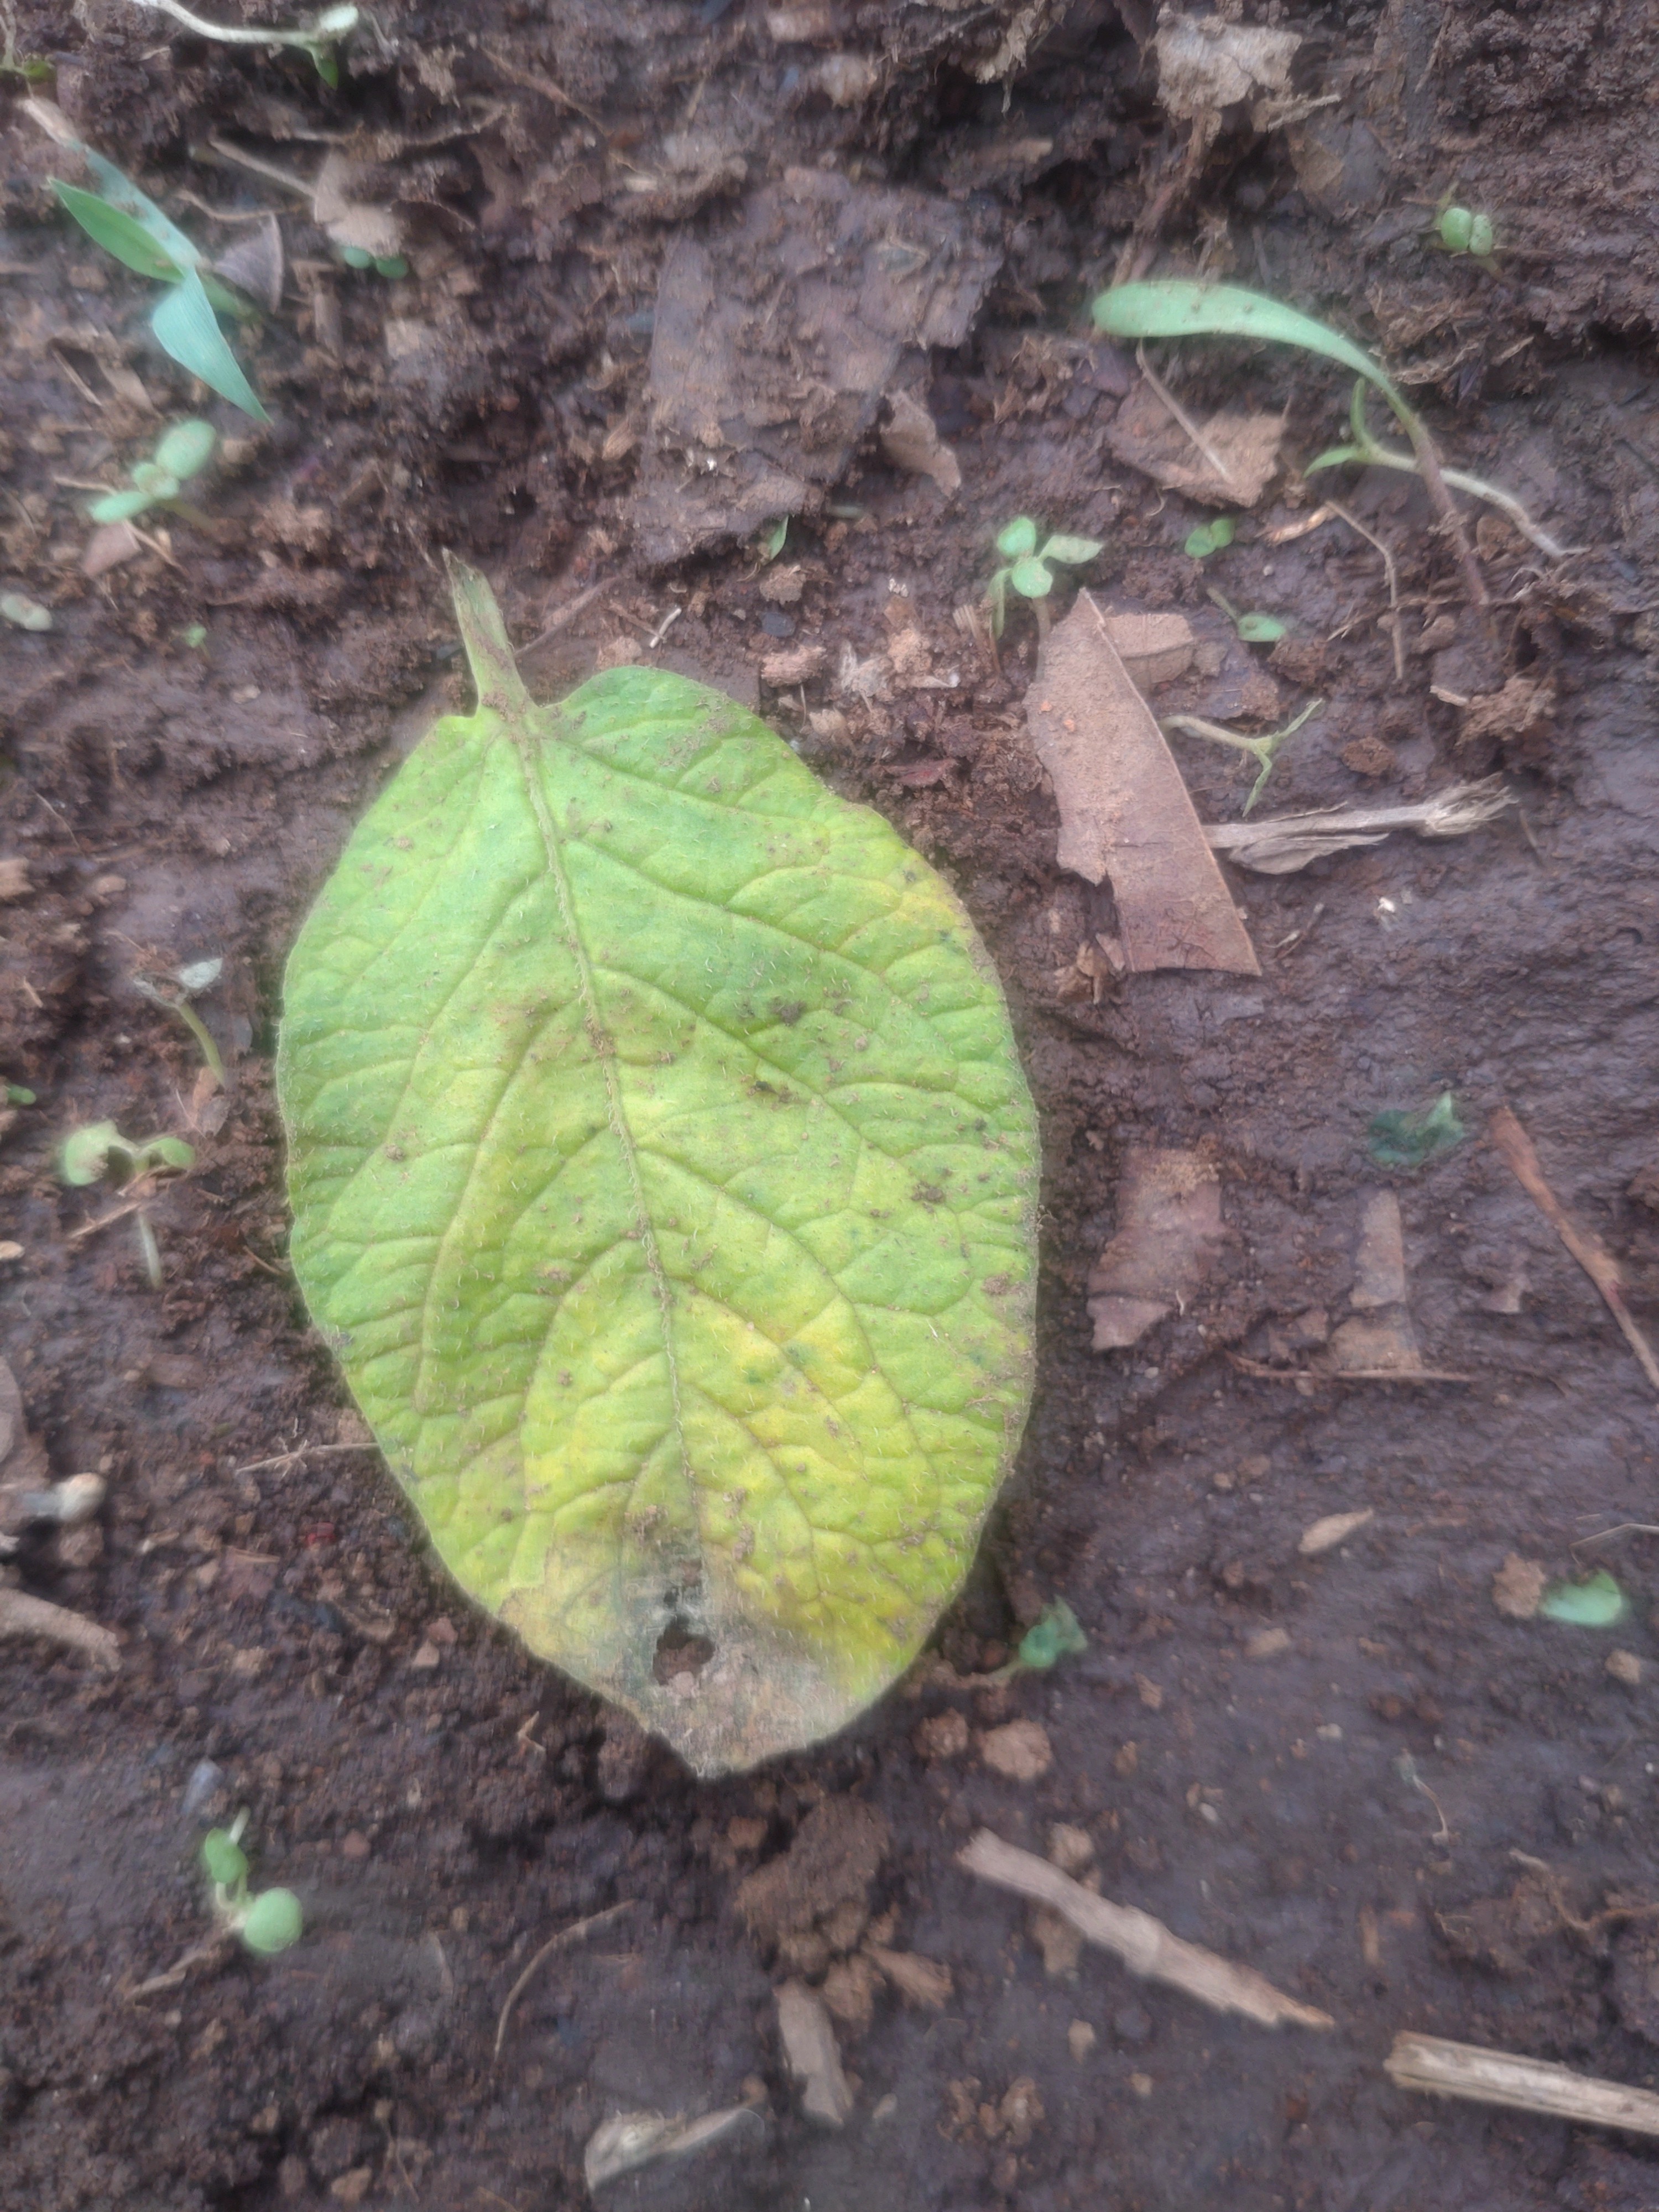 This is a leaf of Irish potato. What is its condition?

late blight
